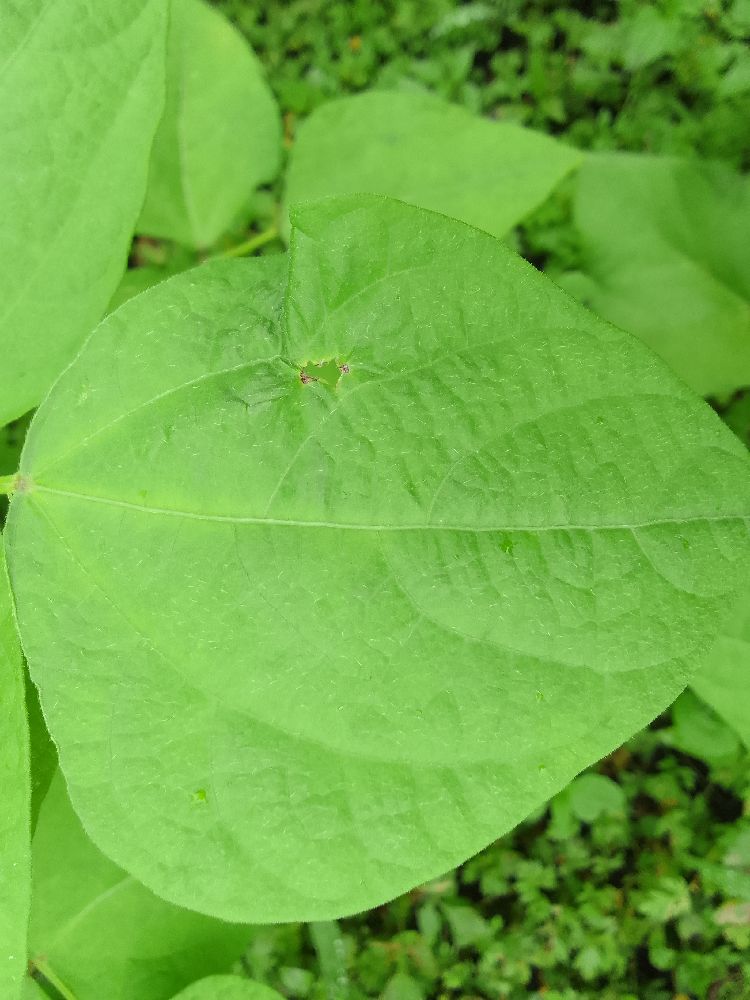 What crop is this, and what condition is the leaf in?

common bean, healthy
